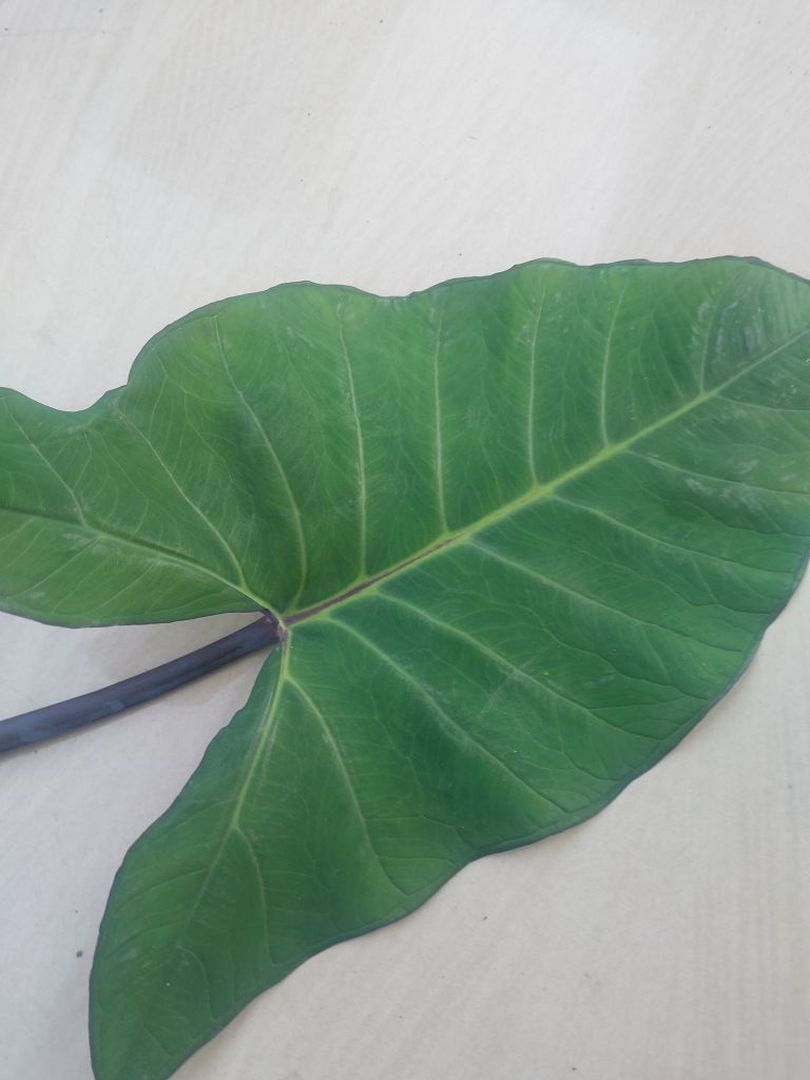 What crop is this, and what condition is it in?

taro, healthy
